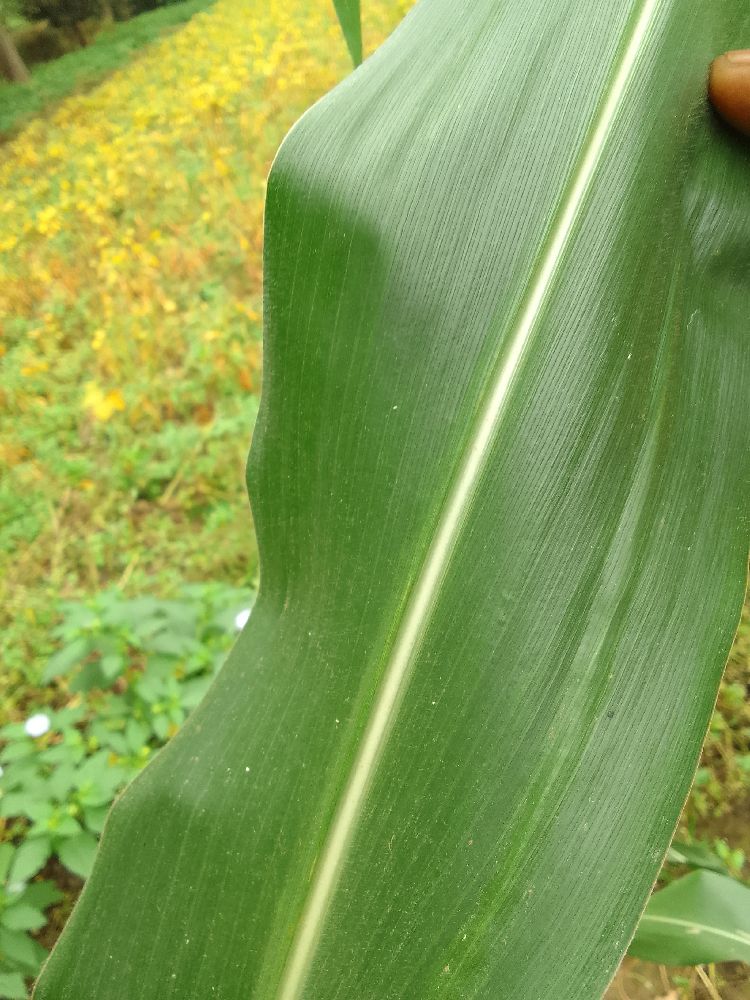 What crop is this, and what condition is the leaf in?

maize, healthy
